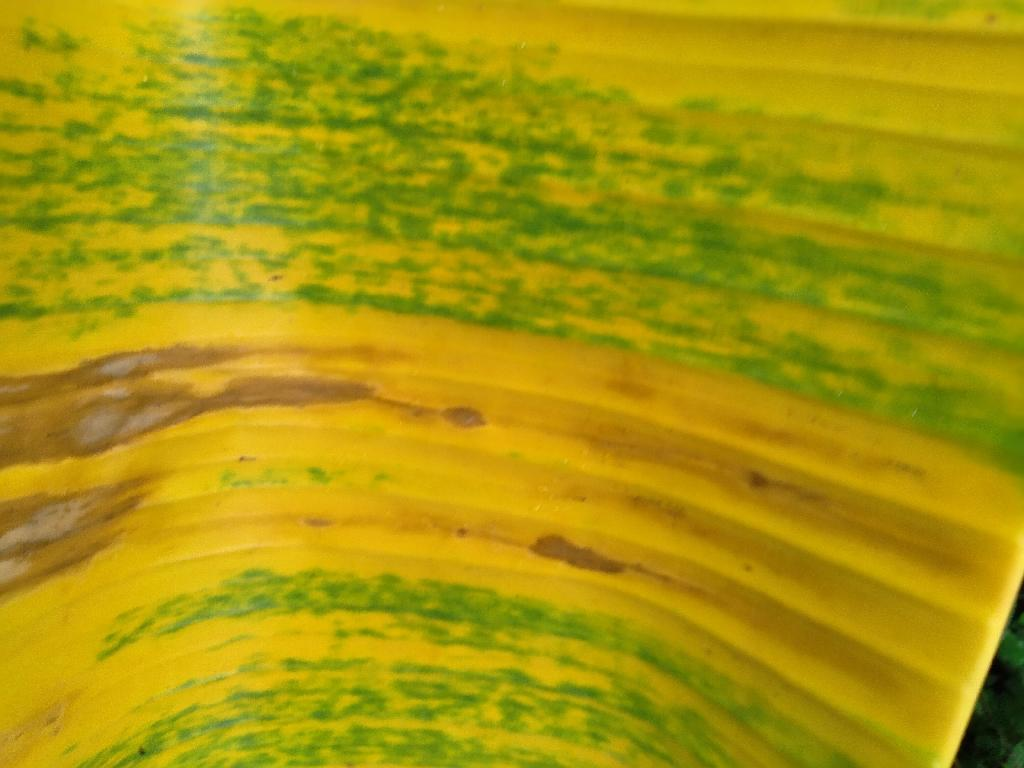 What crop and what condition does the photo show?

banana, fusarium wilt race 1
